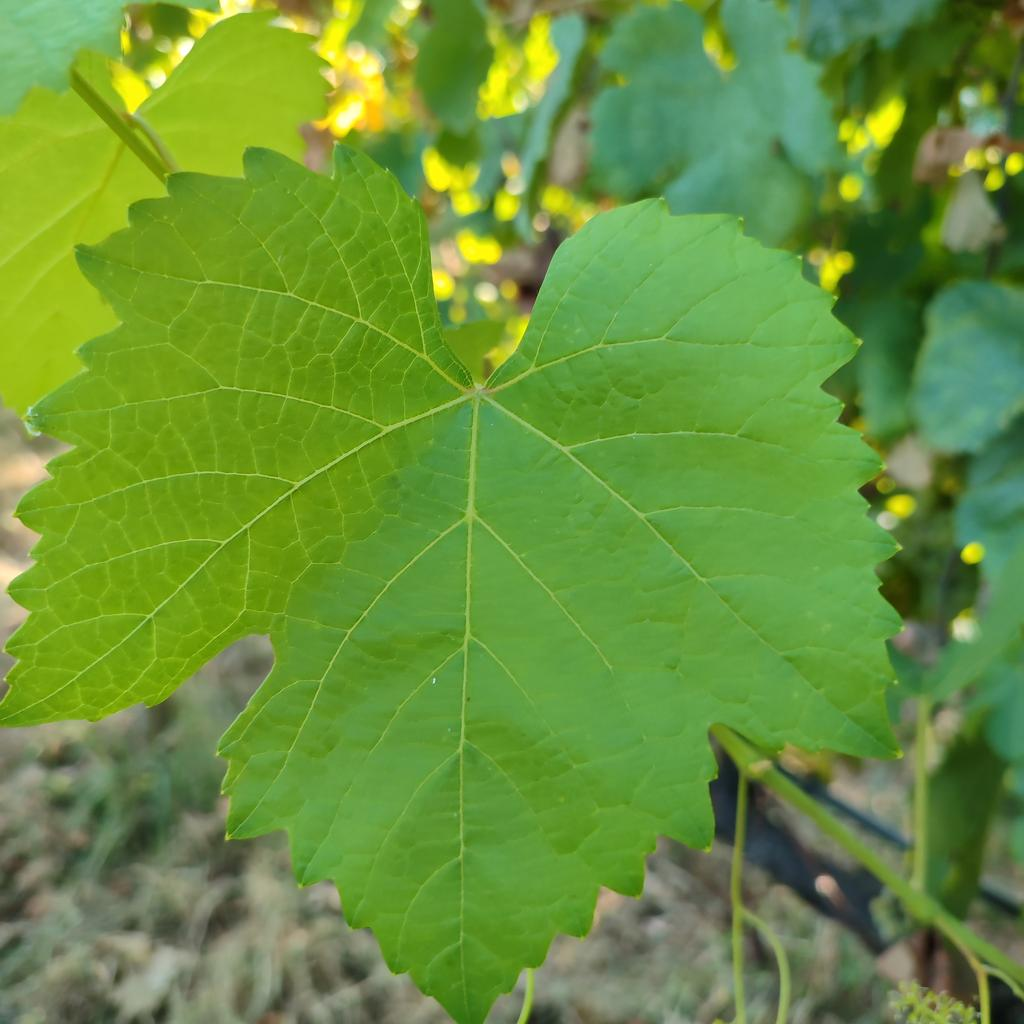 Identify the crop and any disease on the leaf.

grapevine, healthy
